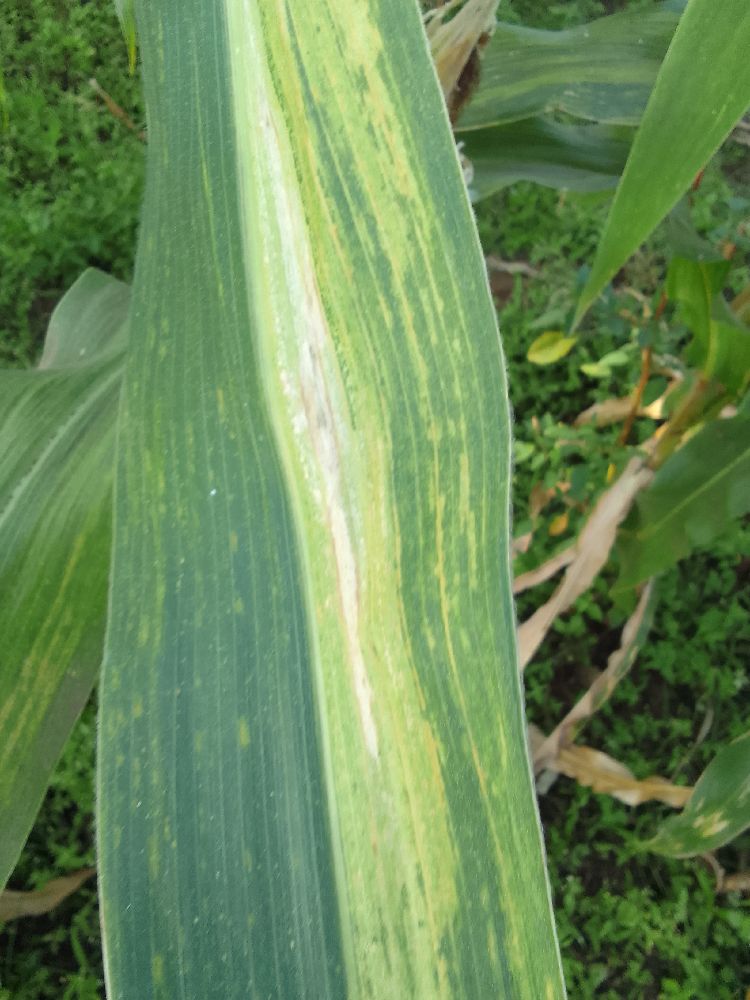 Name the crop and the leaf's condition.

maize, maize lethal necrosis
